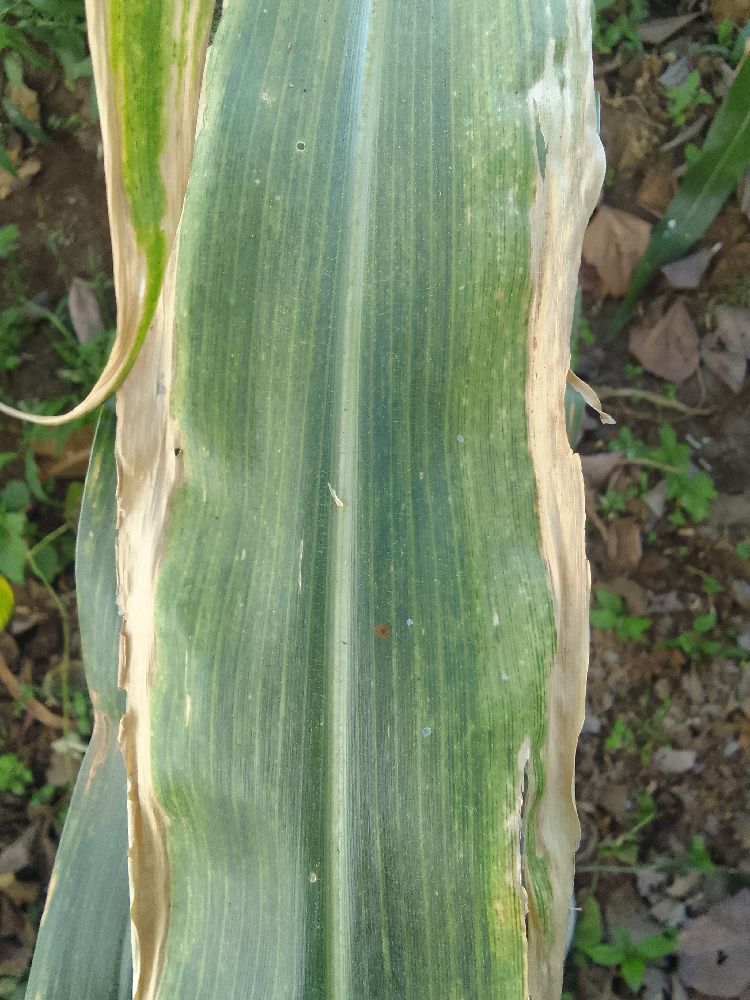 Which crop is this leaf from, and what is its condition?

maize, maize lethal necrosis
